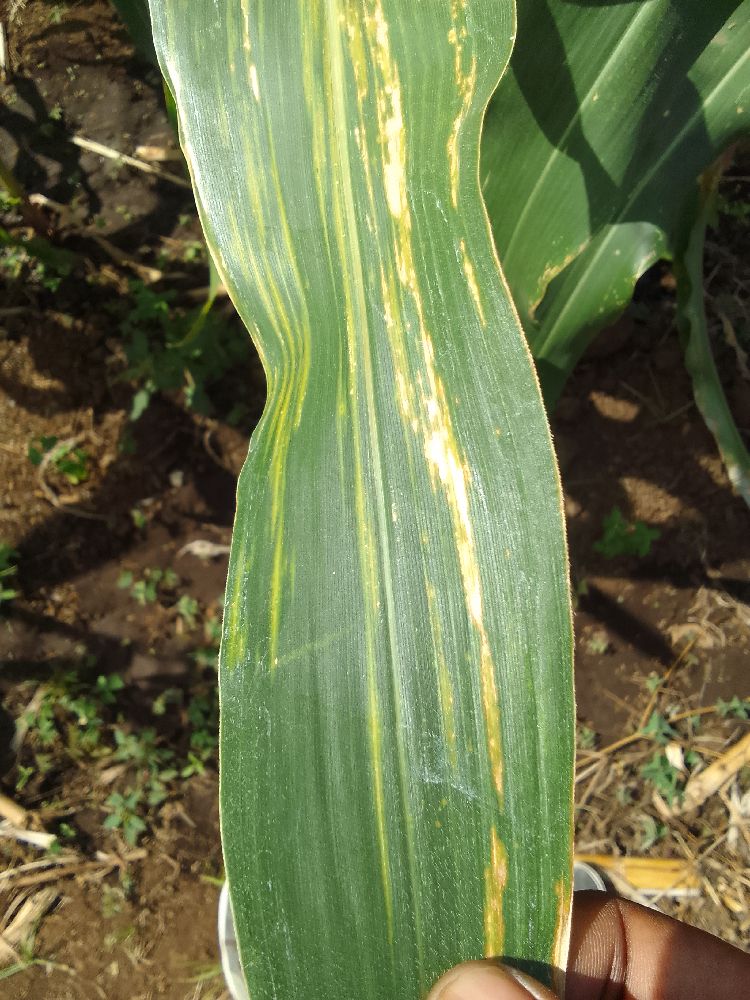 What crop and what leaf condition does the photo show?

maize, maize lethal necrosis
